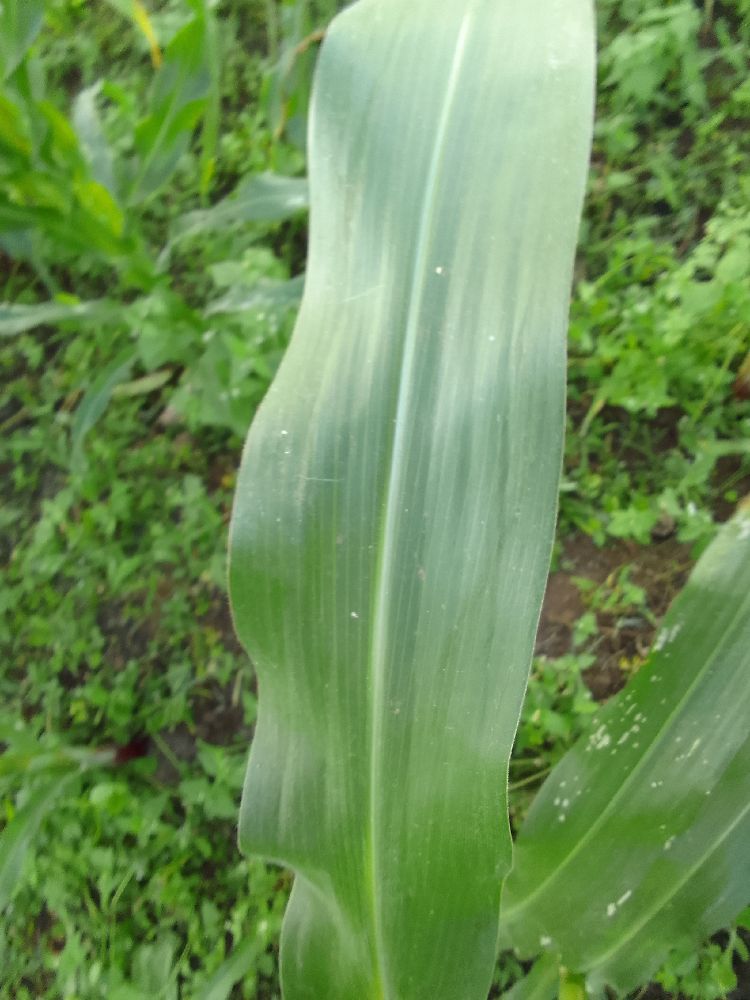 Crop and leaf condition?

maize, healthy
